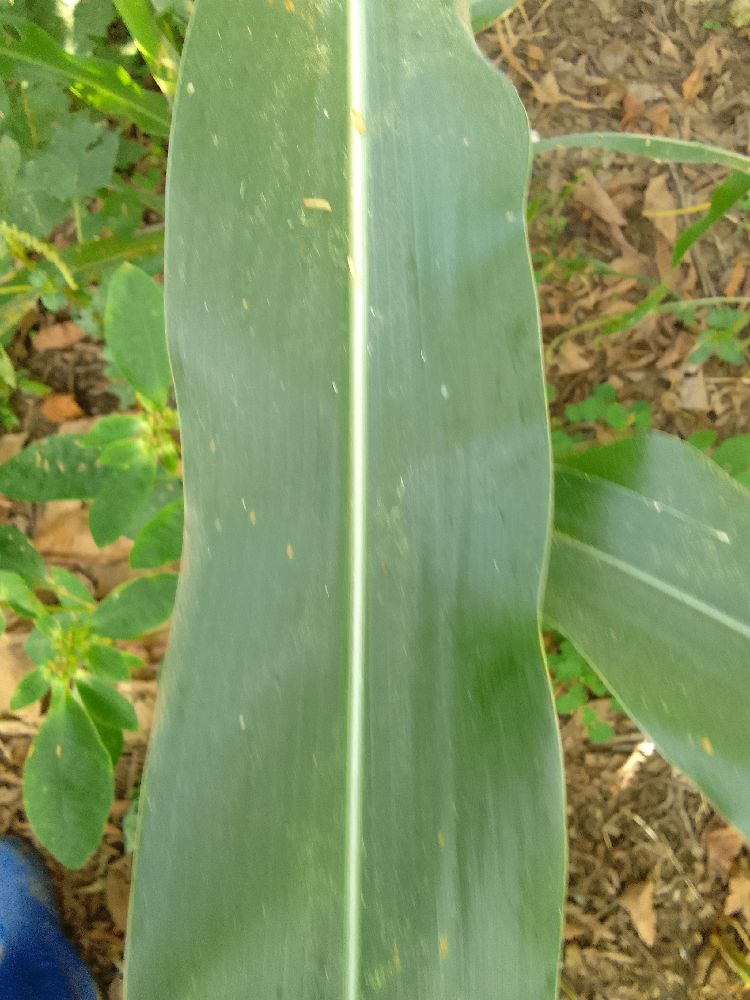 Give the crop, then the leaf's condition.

maize, healthy
